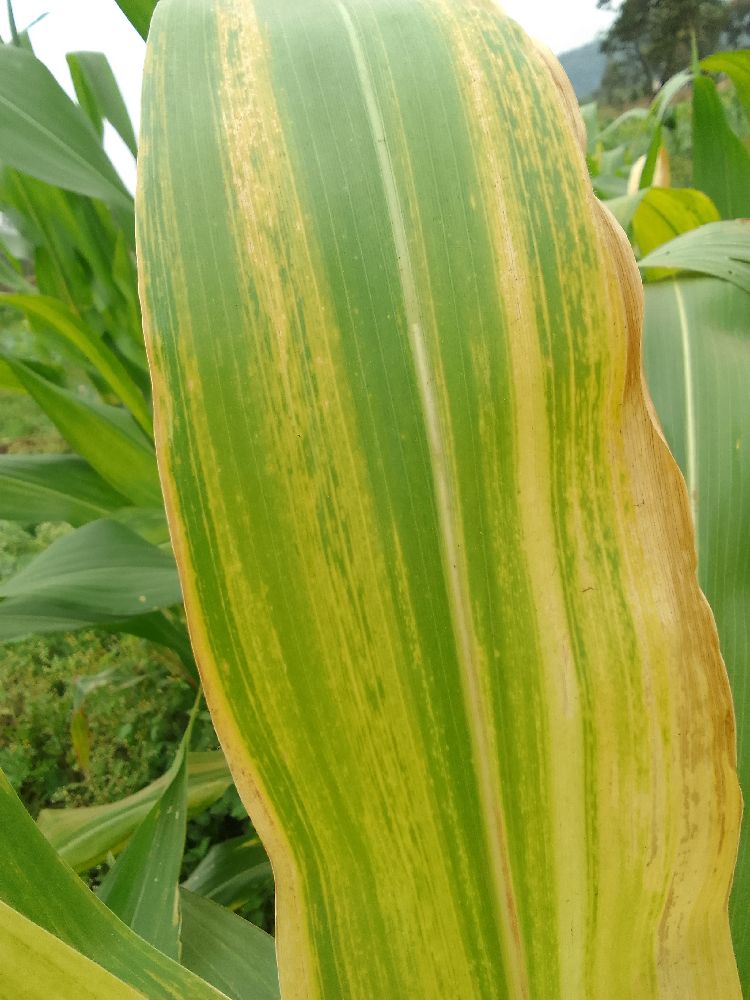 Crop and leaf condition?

maize, maize lethal necrosis
